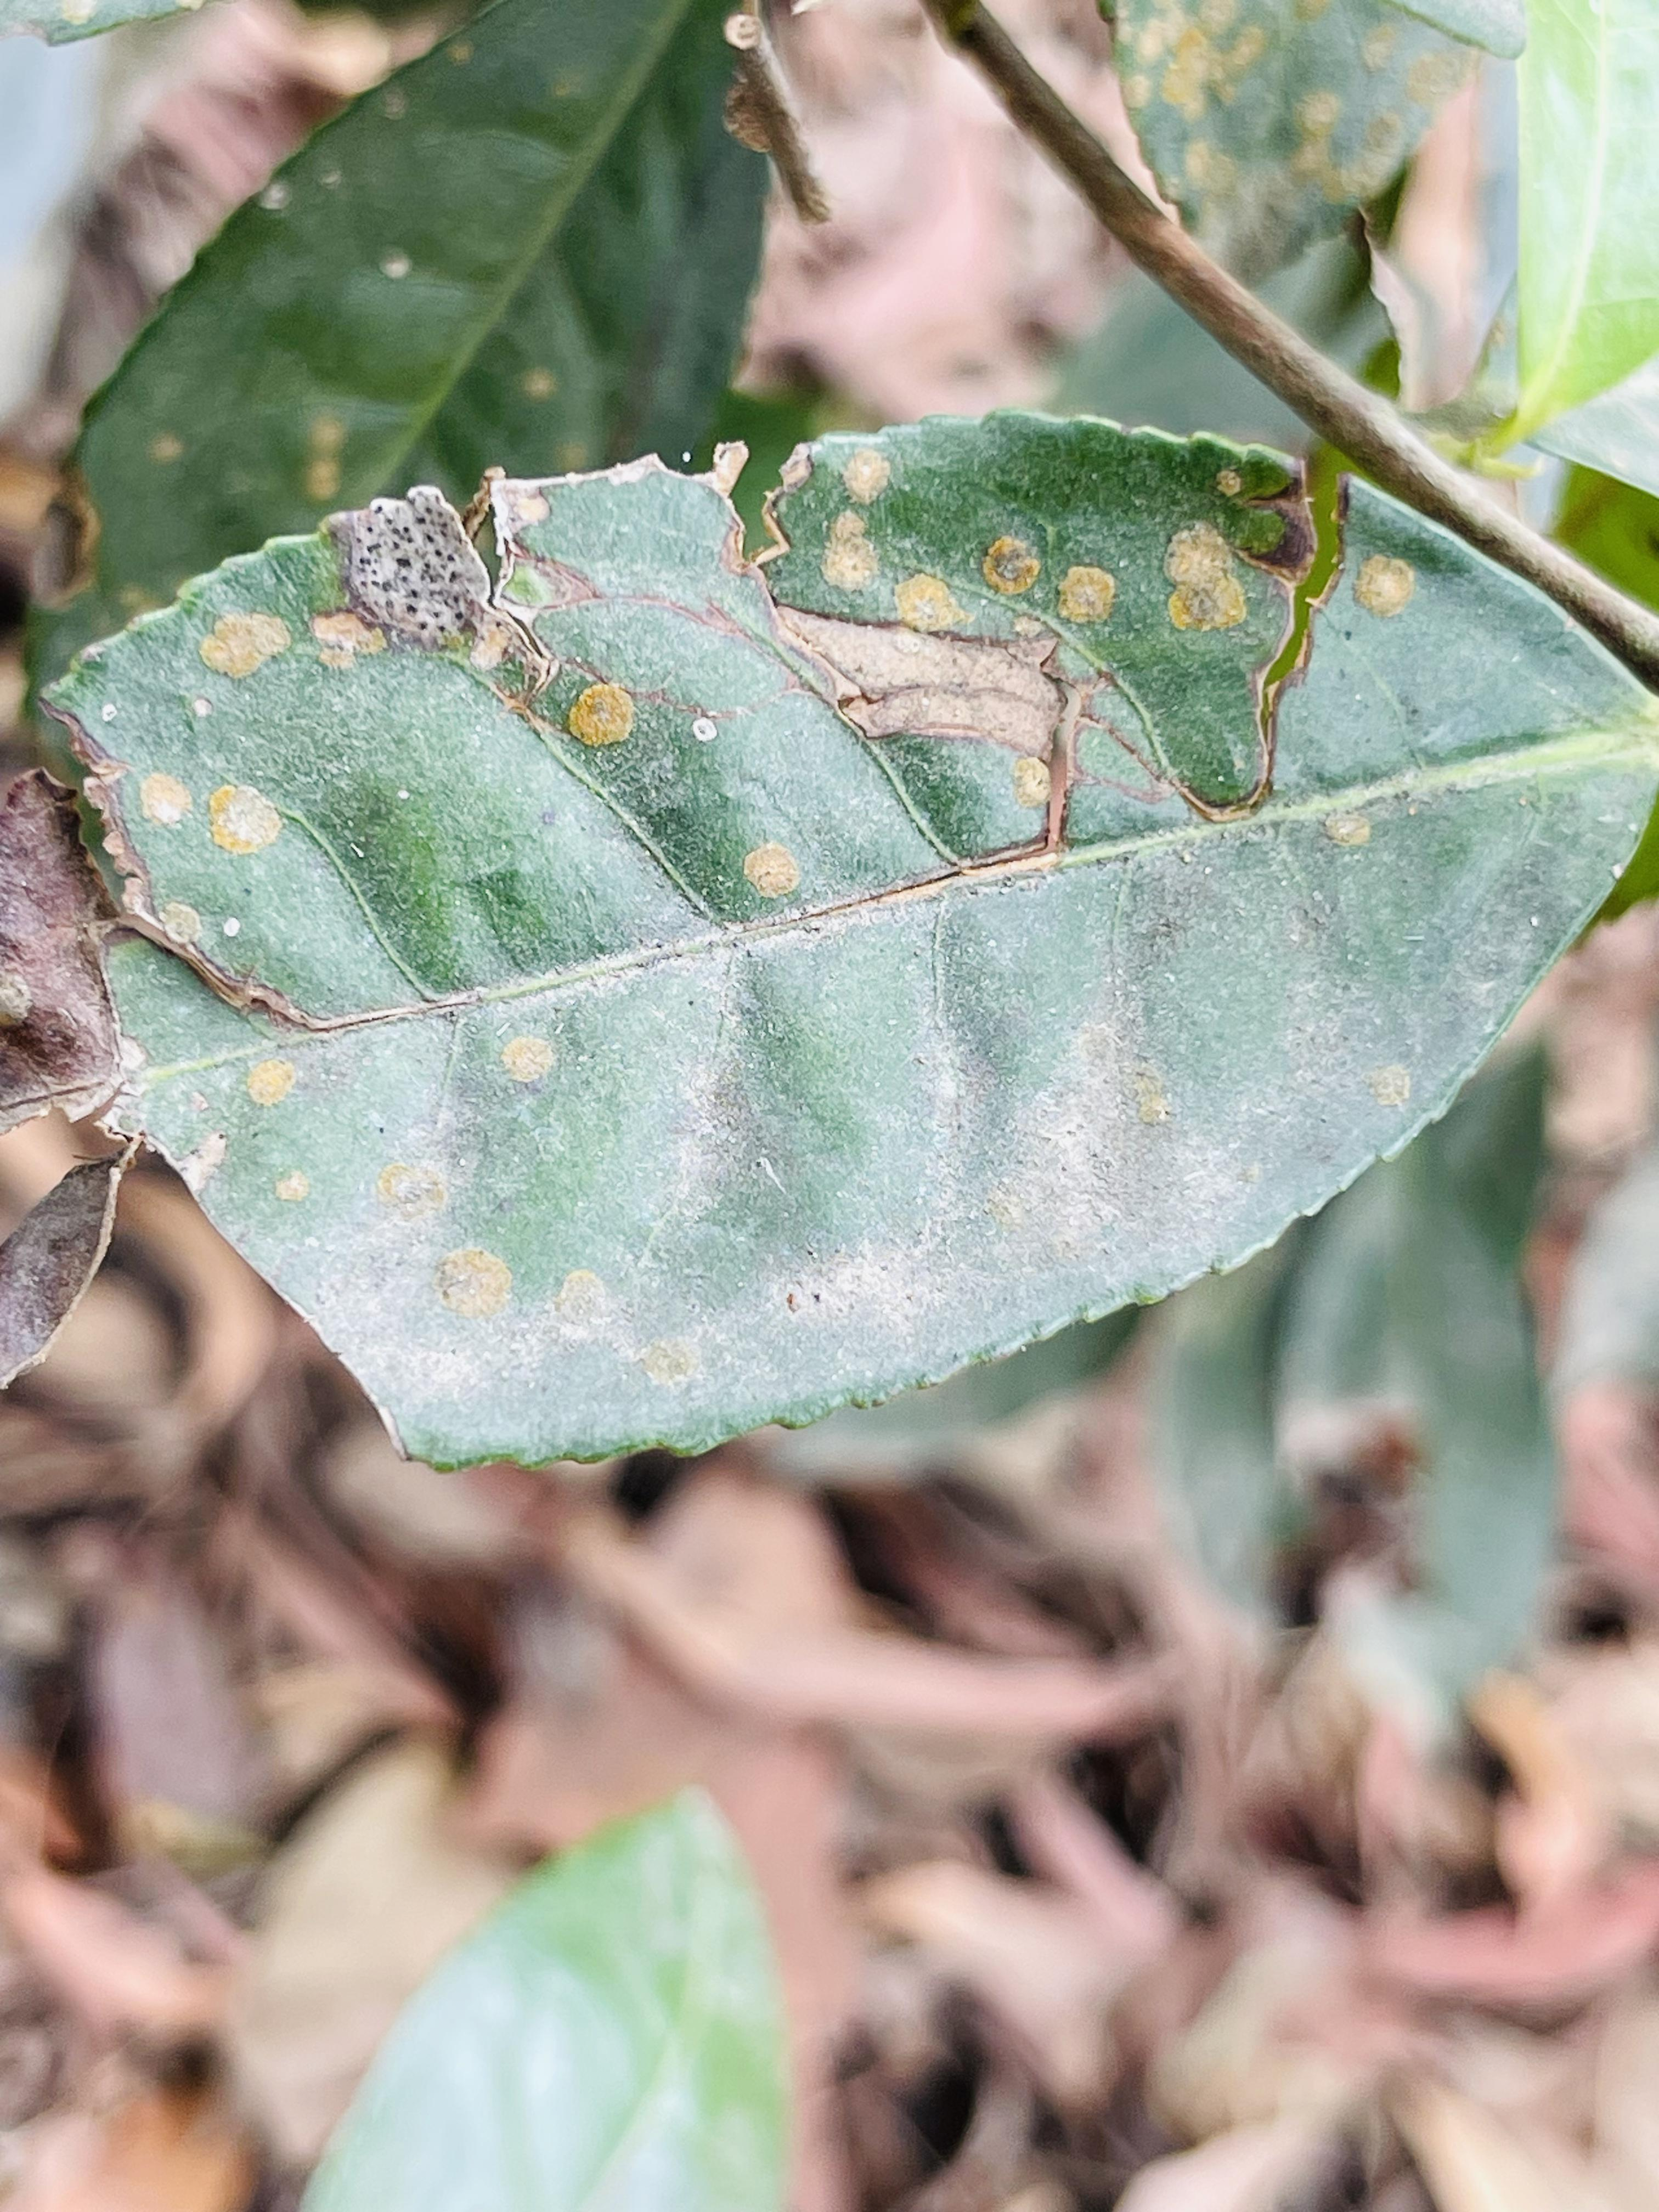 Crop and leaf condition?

tea, red rust
